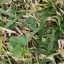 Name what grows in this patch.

unstructured weed
